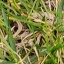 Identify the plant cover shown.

grass
